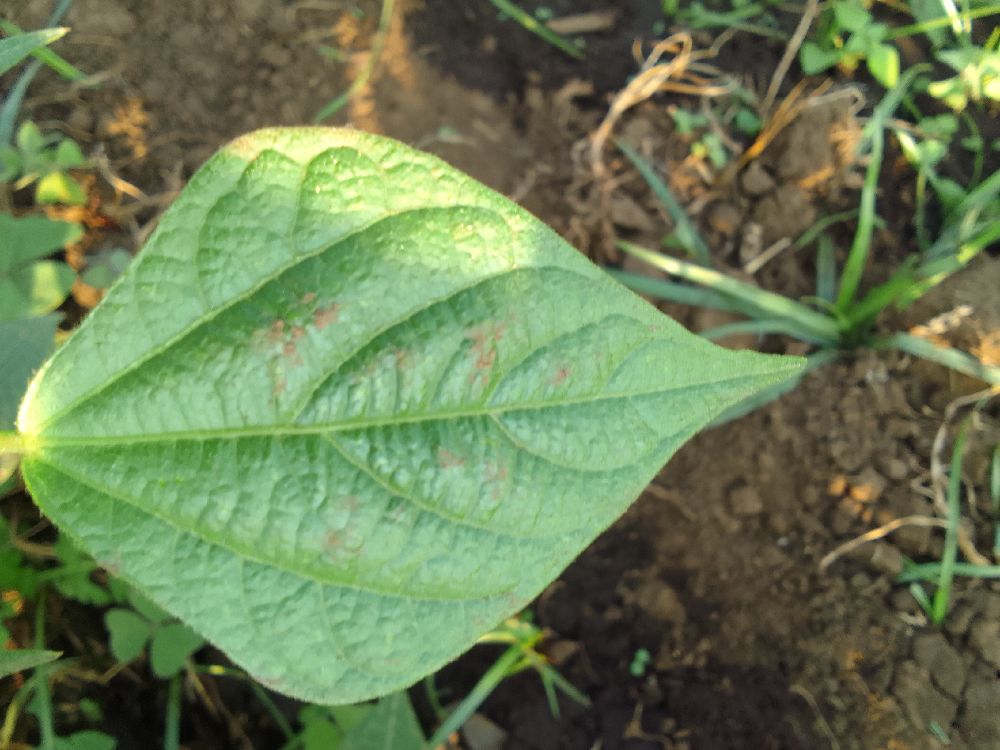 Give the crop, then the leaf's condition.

common bean, healthy
